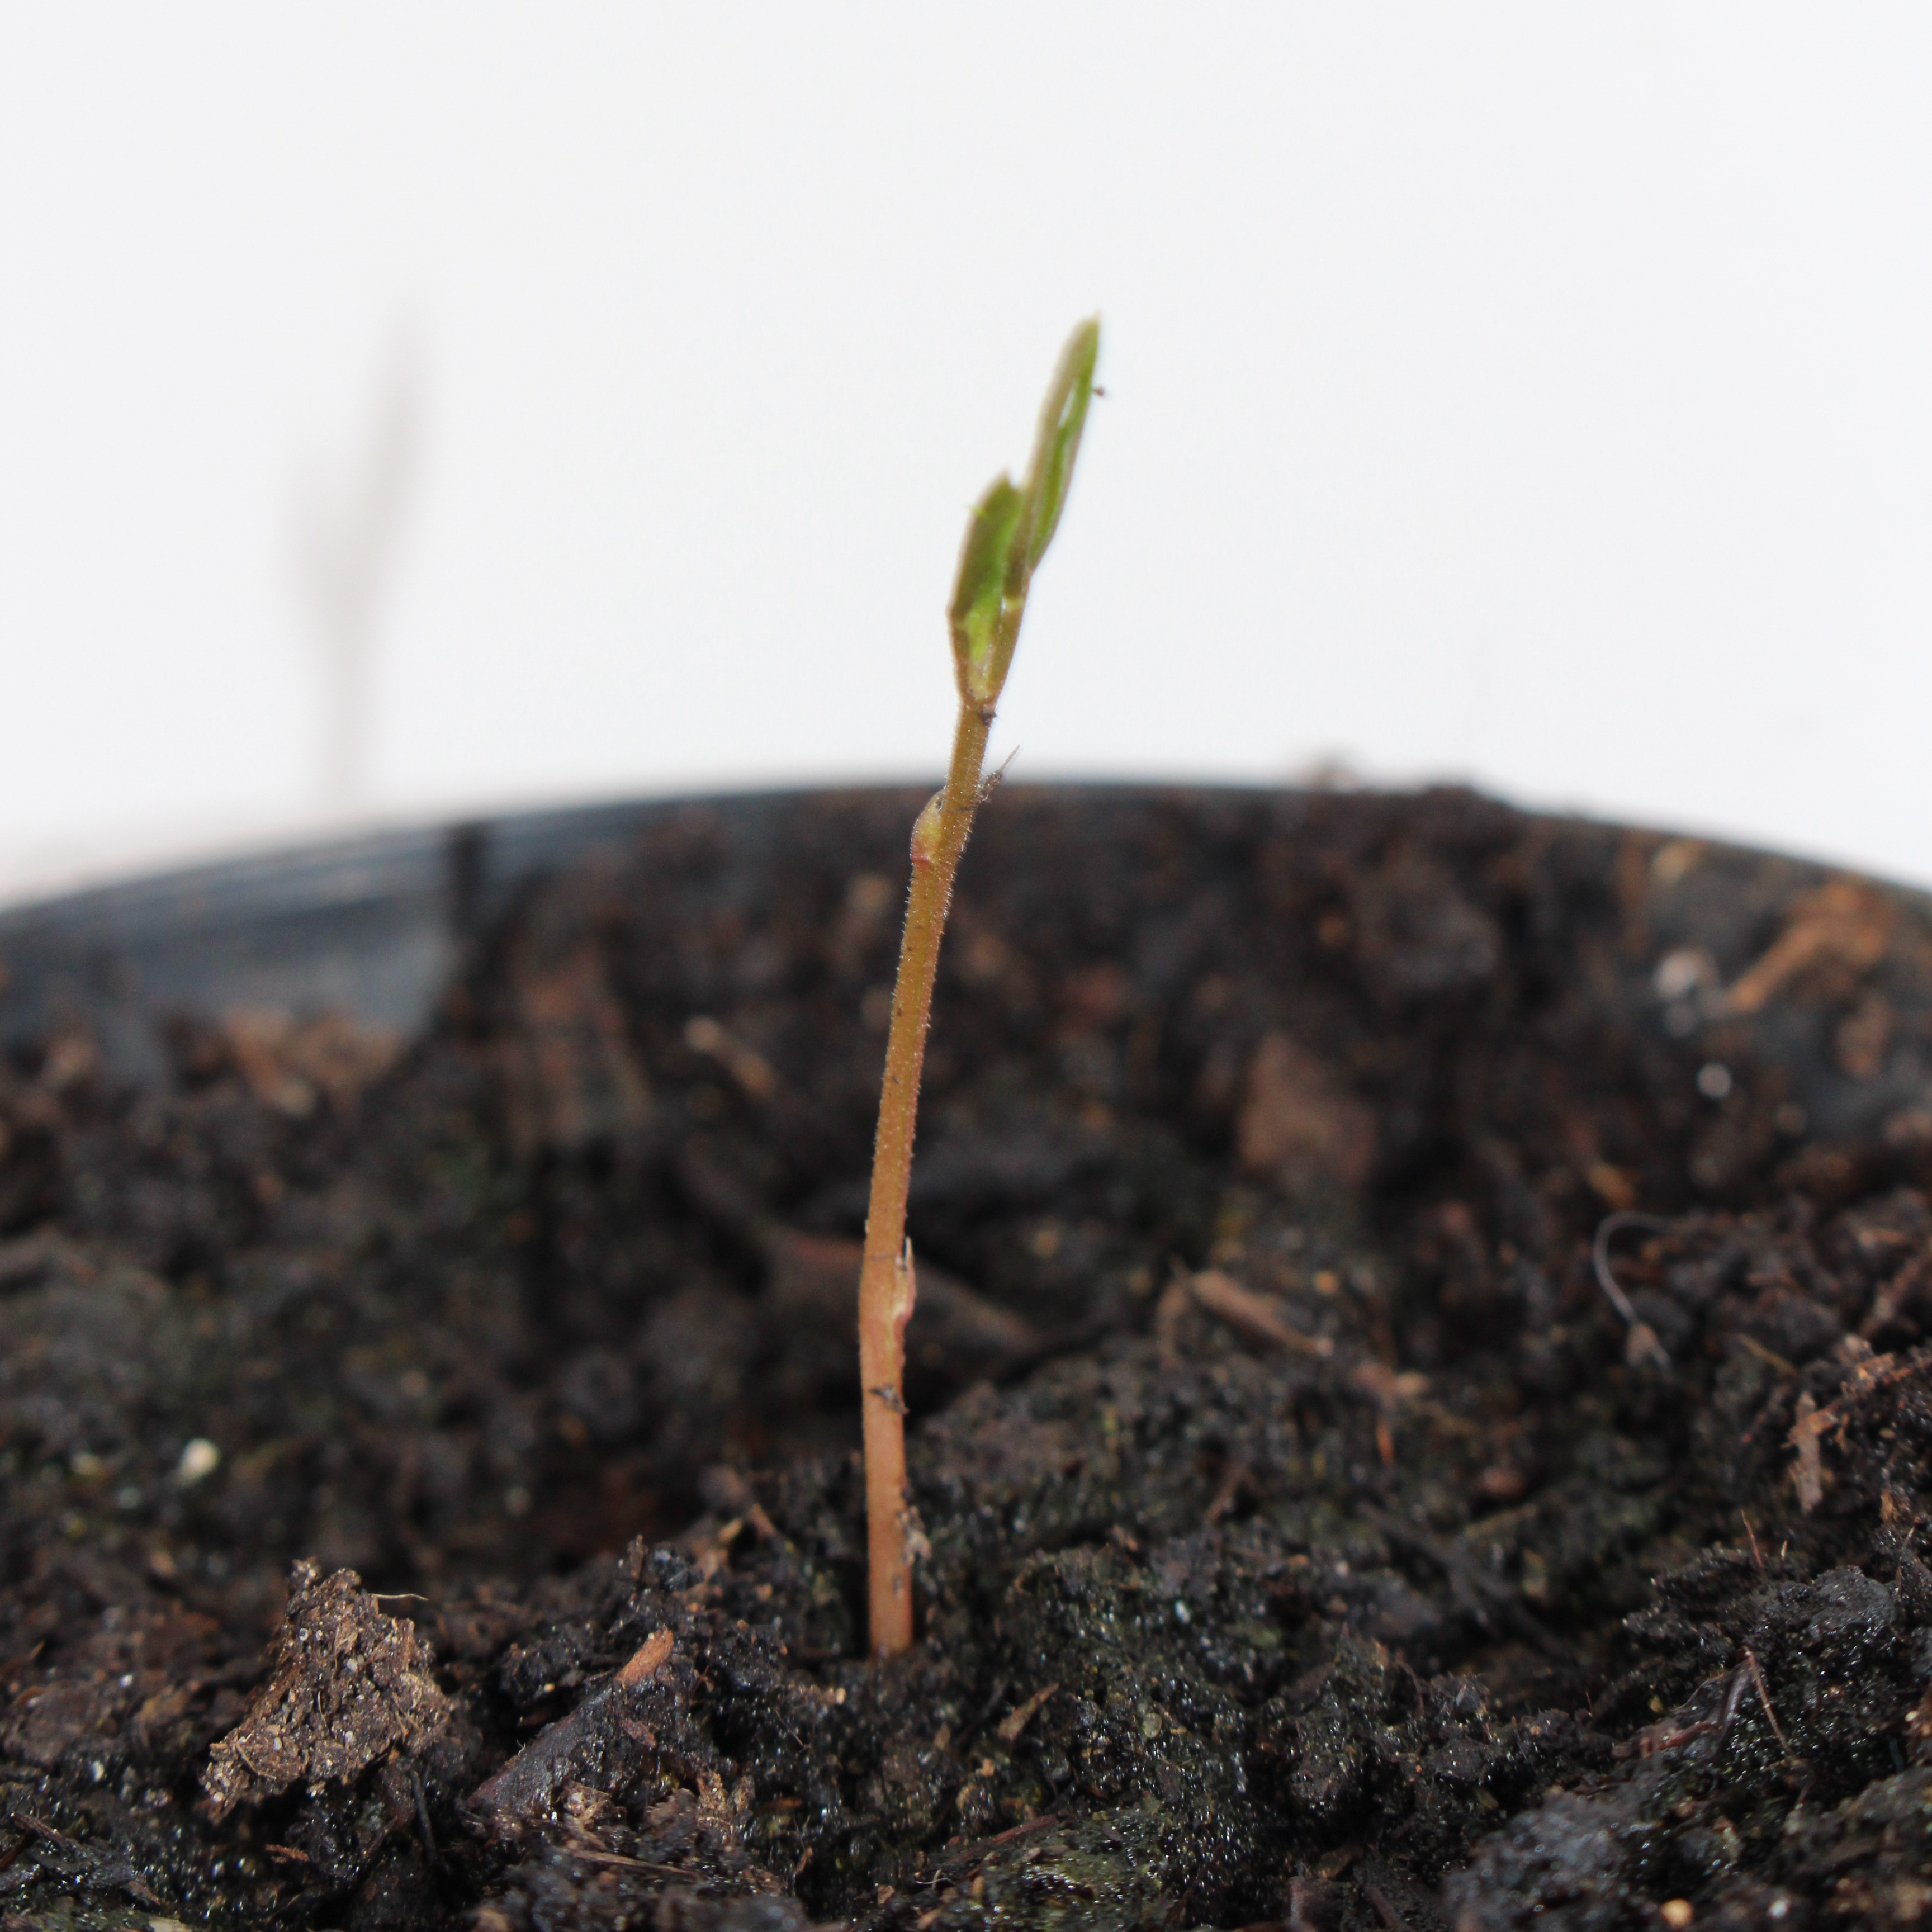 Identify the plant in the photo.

Vicia sativa
